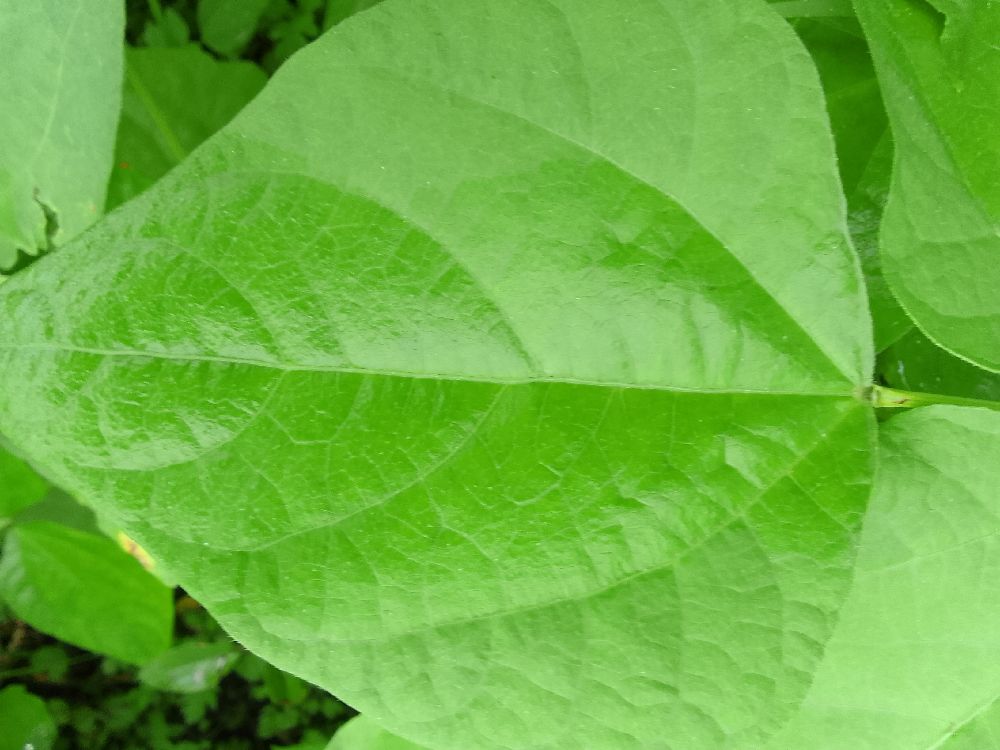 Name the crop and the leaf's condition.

common bean, healthy
